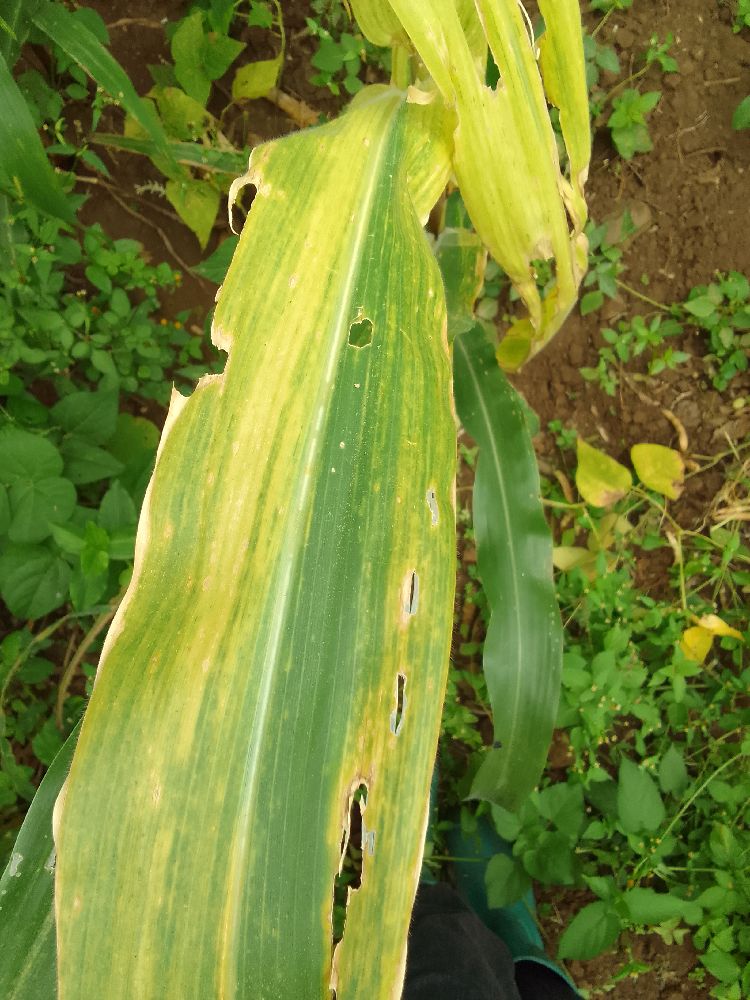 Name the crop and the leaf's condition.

maize, maize lethal necrosis
